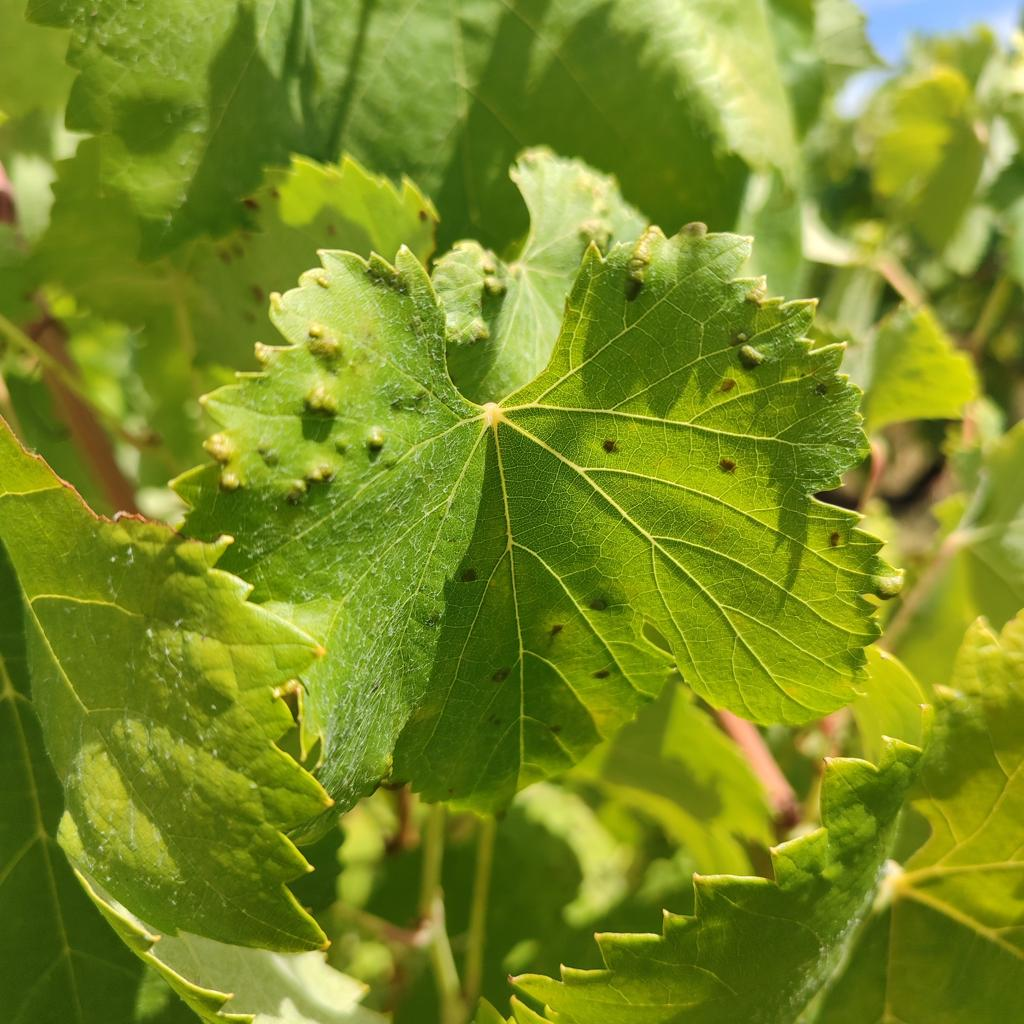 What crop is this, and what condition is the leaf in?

grapevine, erineum mite
